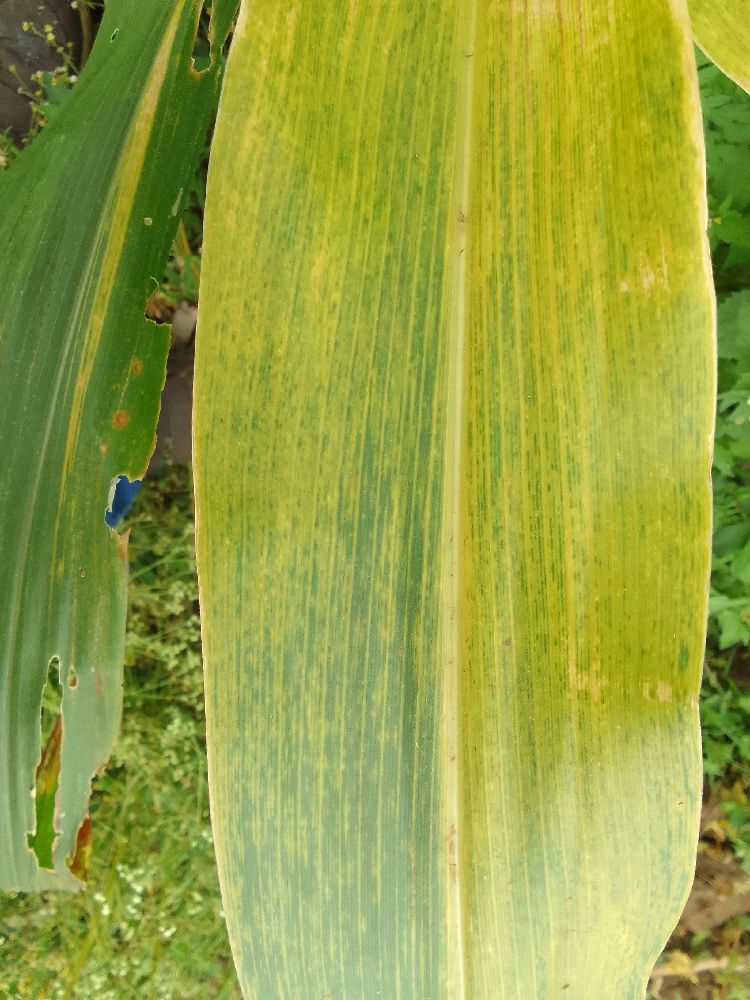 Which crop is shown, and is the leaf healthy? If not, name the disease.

maize, maize lethal necrosis
